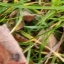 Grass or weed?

grass
